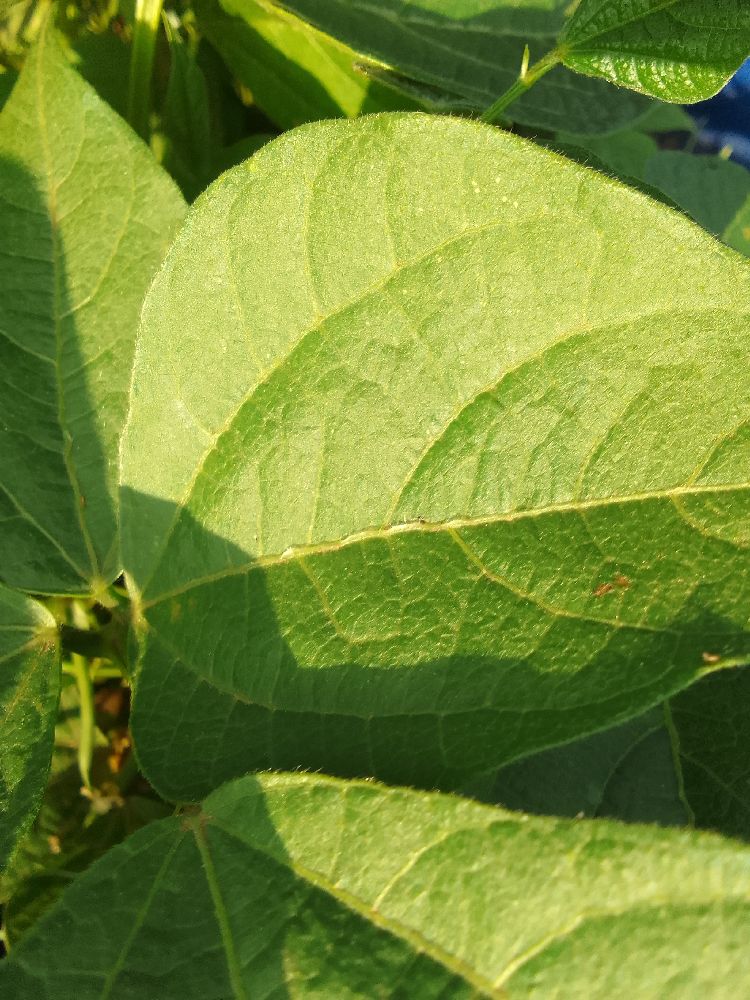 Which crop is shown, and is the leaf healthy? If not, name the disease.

common bean, healthy
